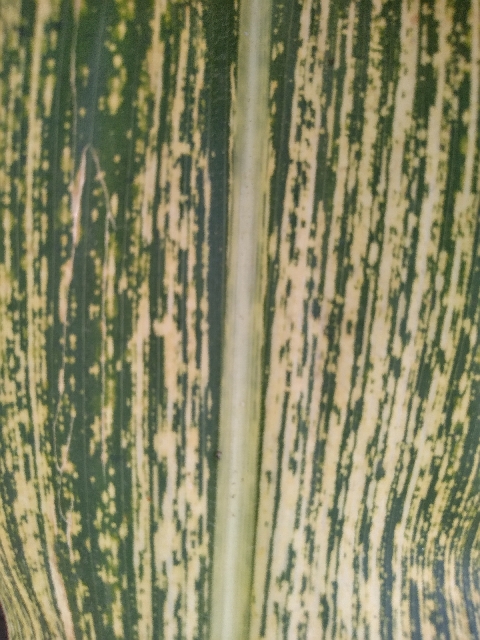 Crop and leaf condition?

maize, maize streak virus
